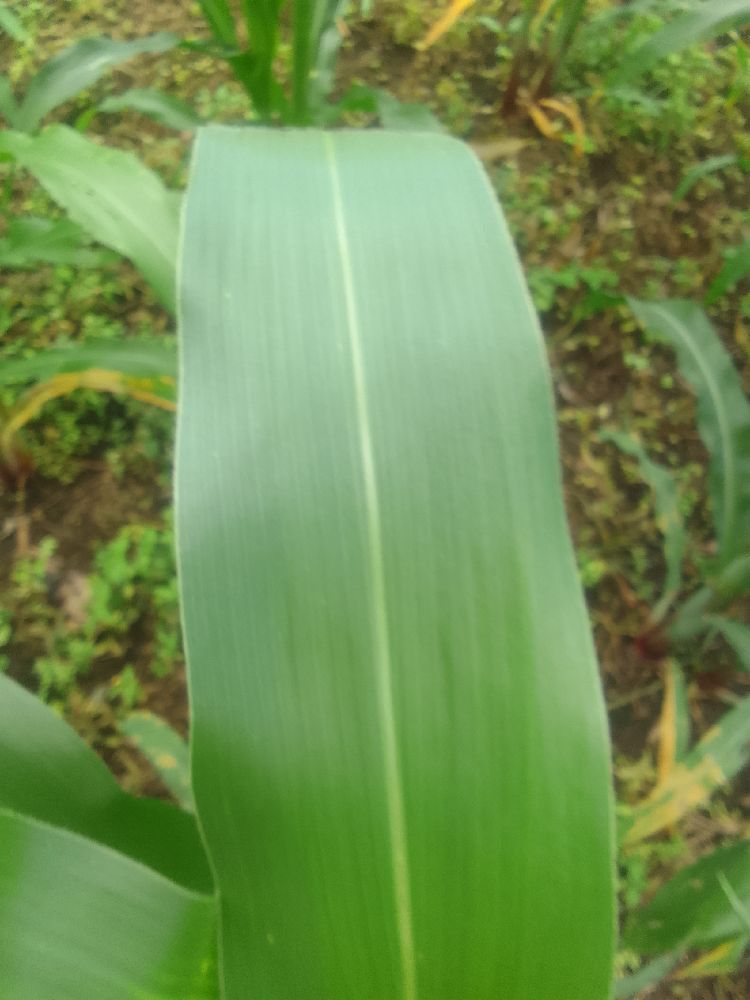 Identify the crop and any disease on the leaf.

maize, healthy
